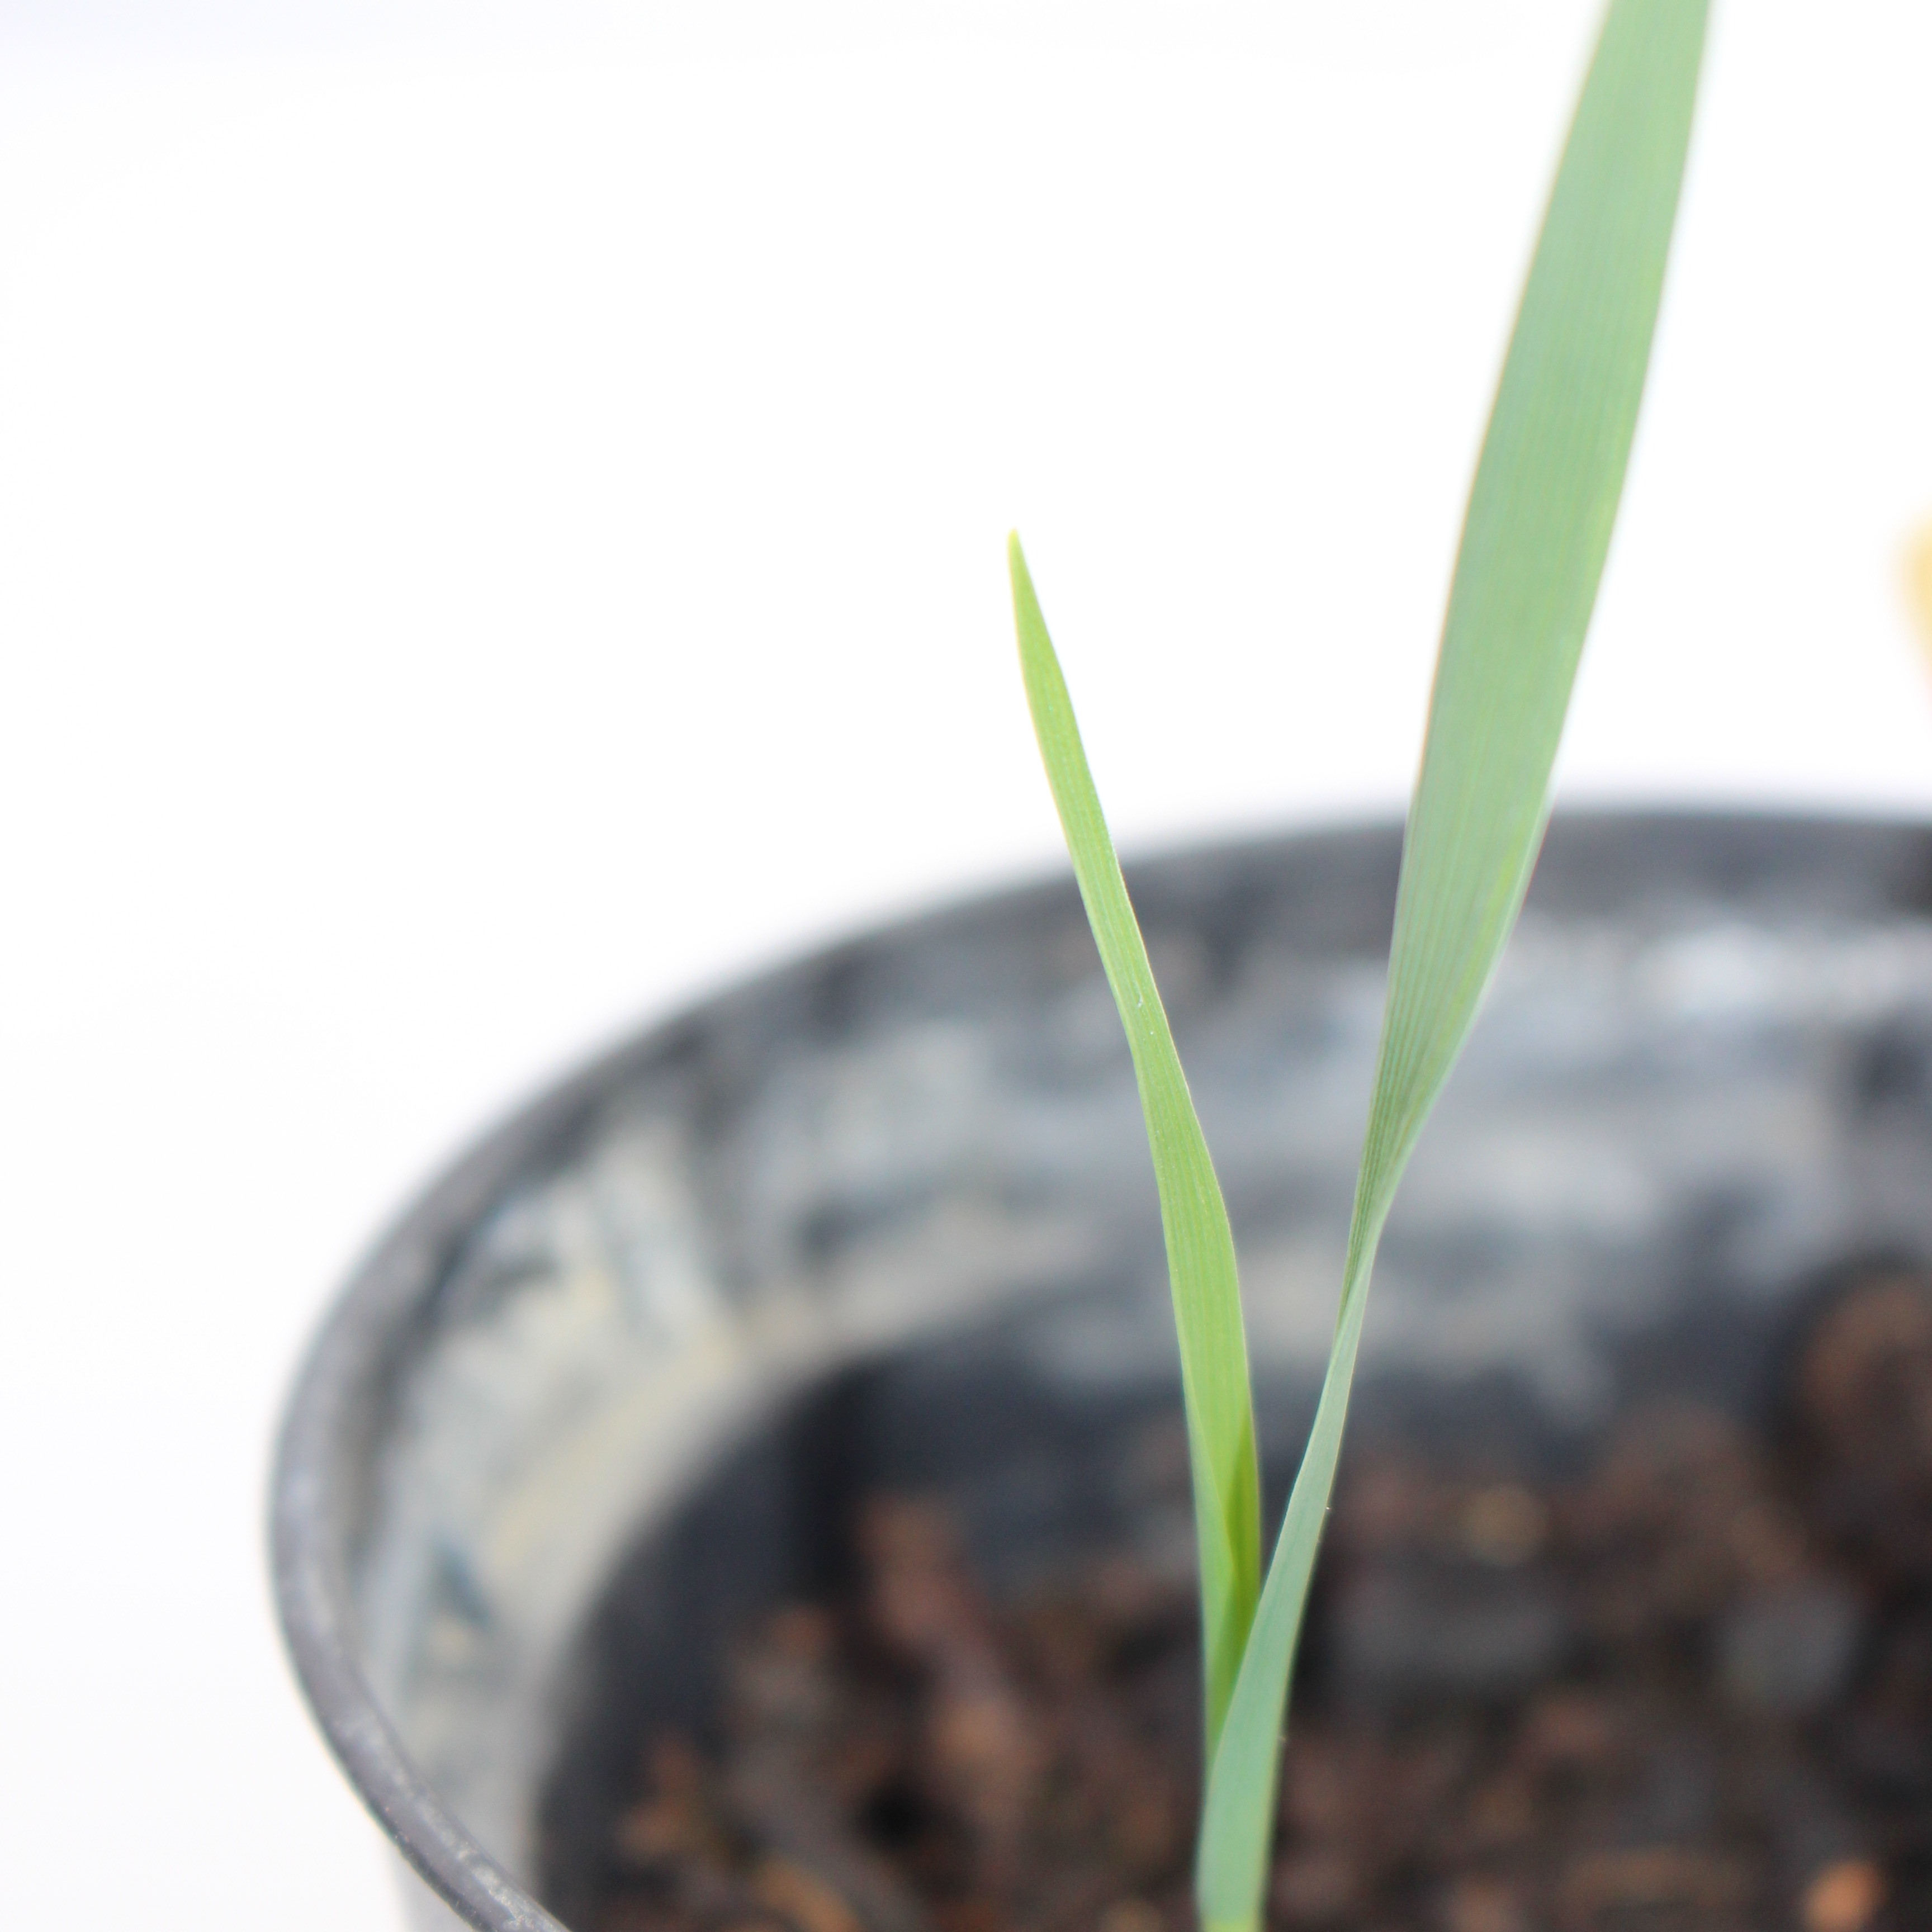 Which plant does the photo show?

Avena sterilis
